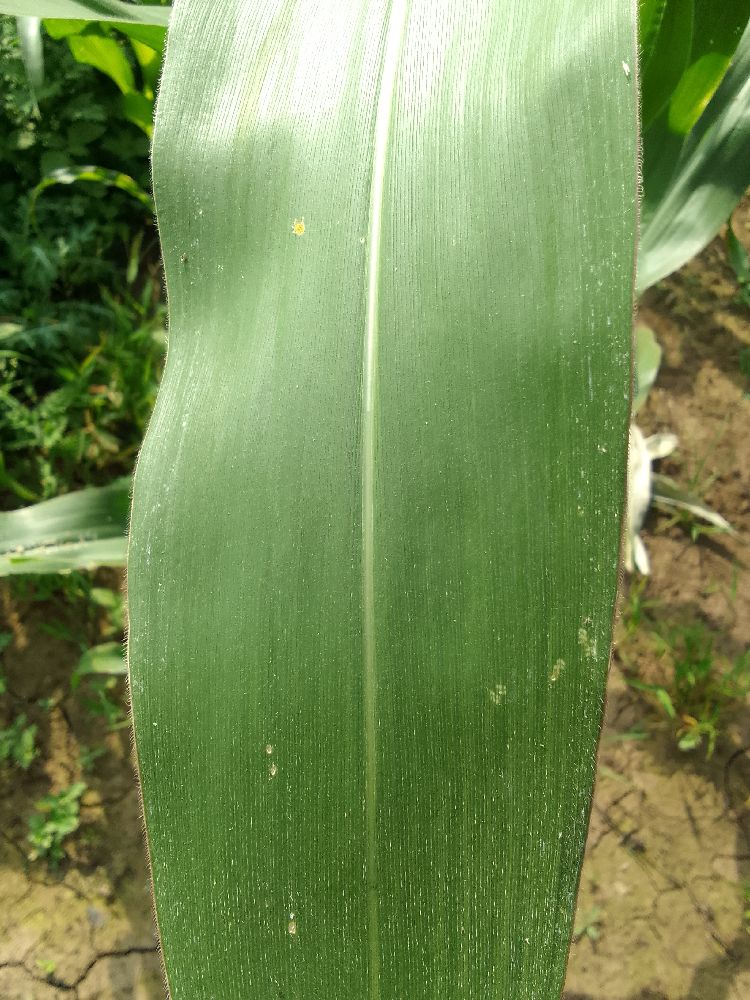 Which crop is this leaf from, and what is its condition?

maize, healthy
